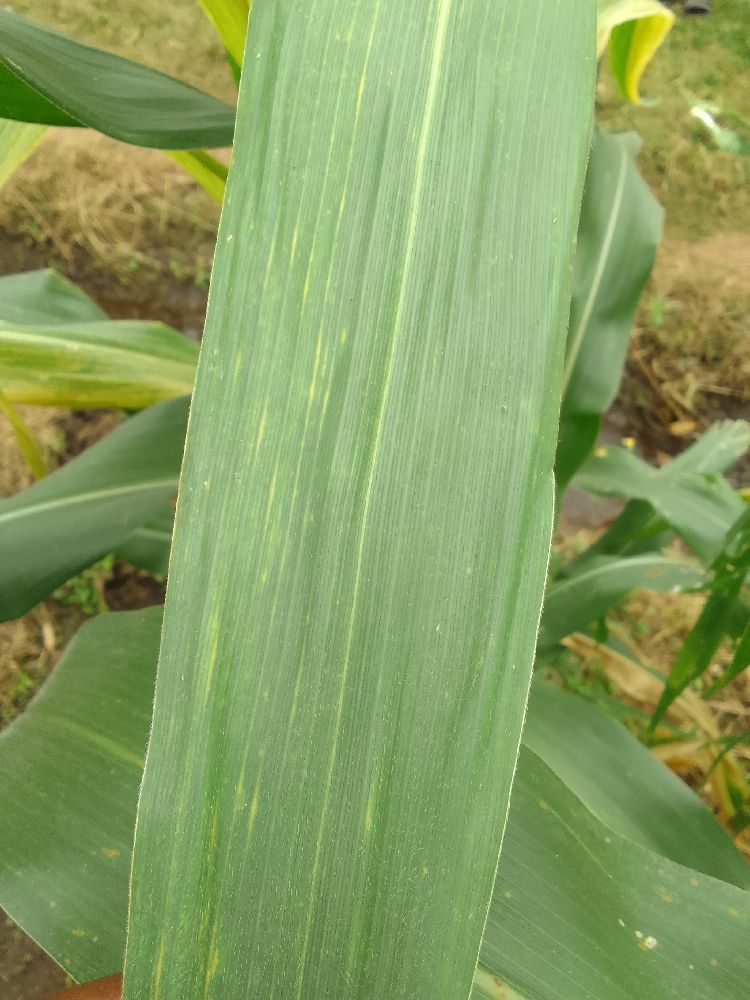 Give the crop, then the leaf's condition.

maize, maize lethal necrosis
